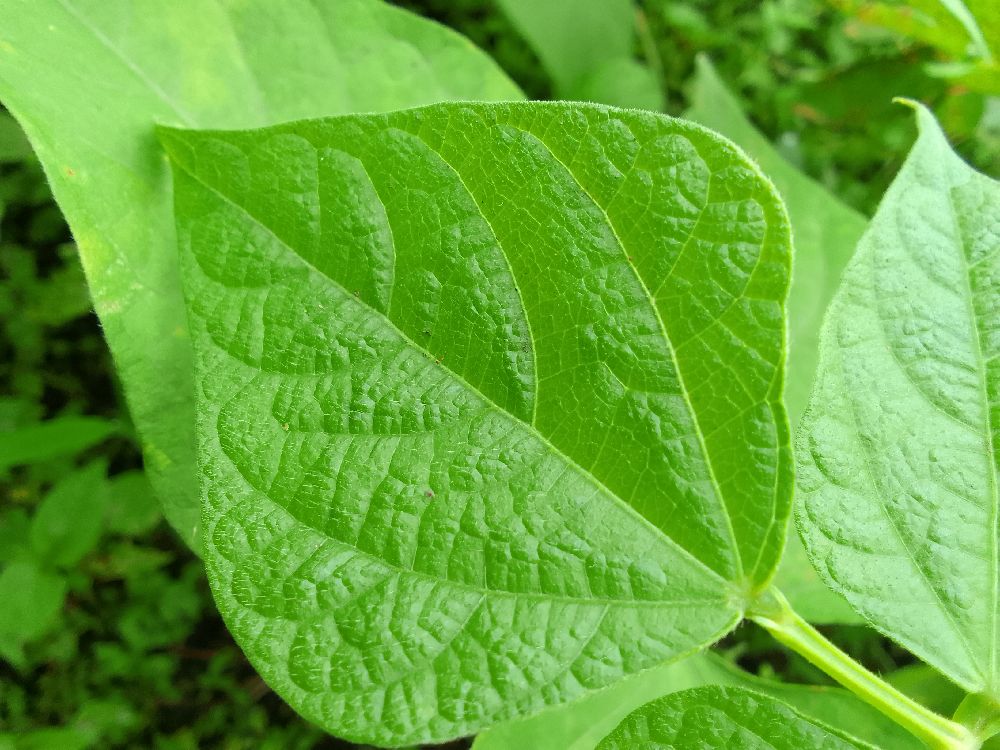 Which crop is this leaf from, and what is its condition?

common bean, healthy
